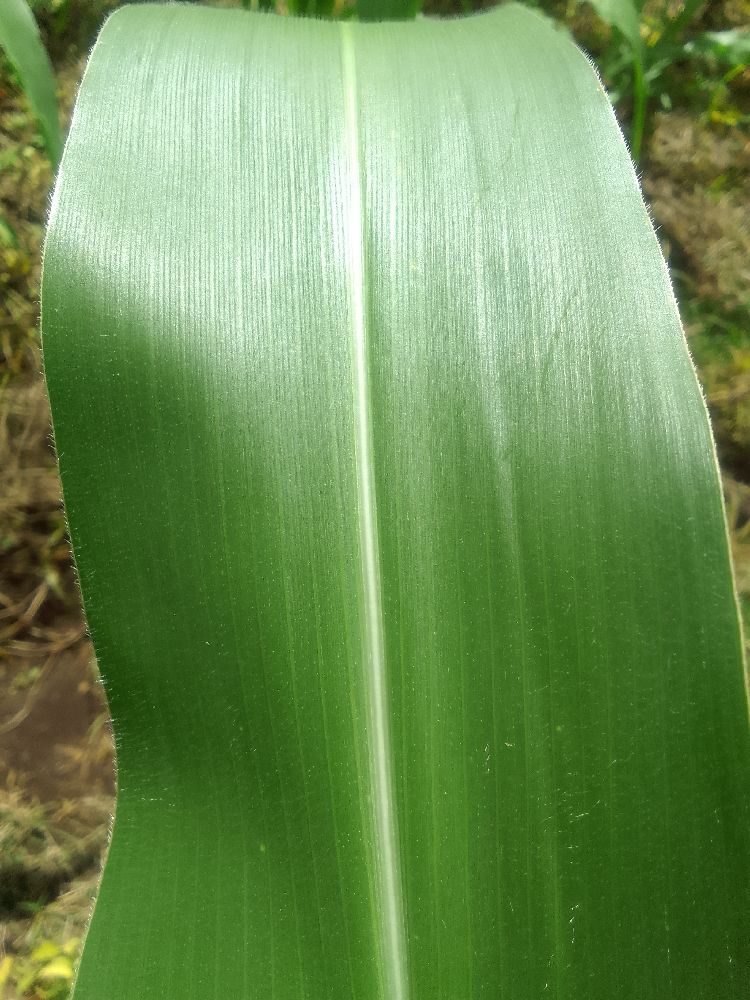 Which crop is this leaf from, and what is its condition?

maize, healthy
